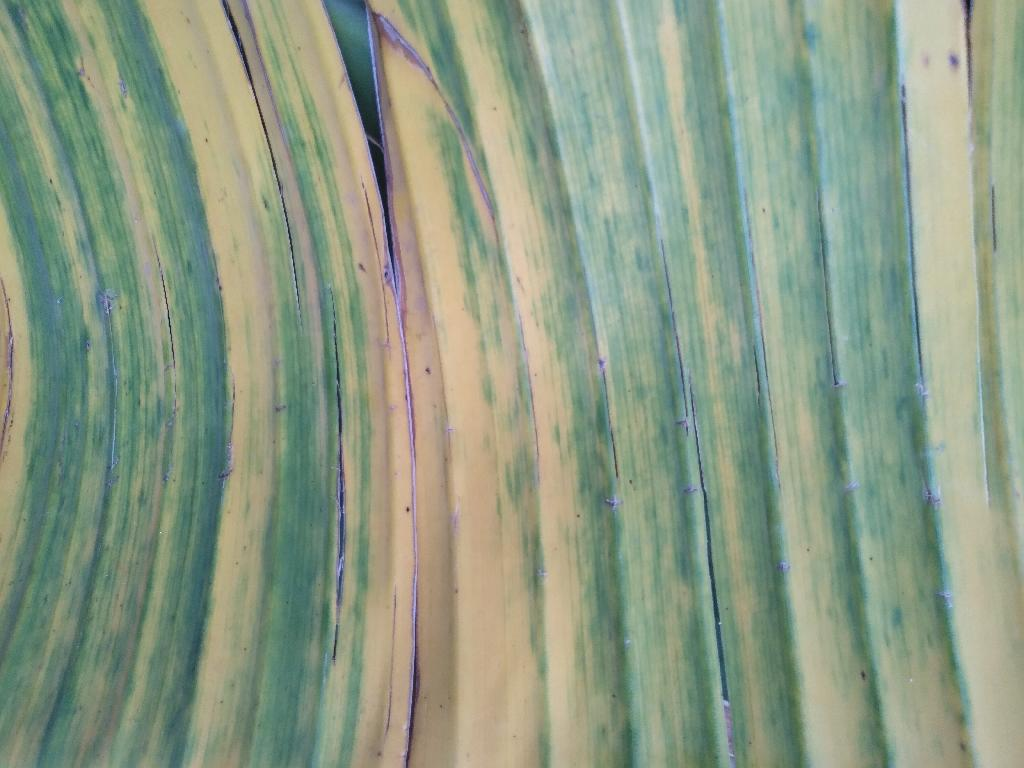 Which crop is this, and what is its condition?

banana, fusarium wilt race 1
